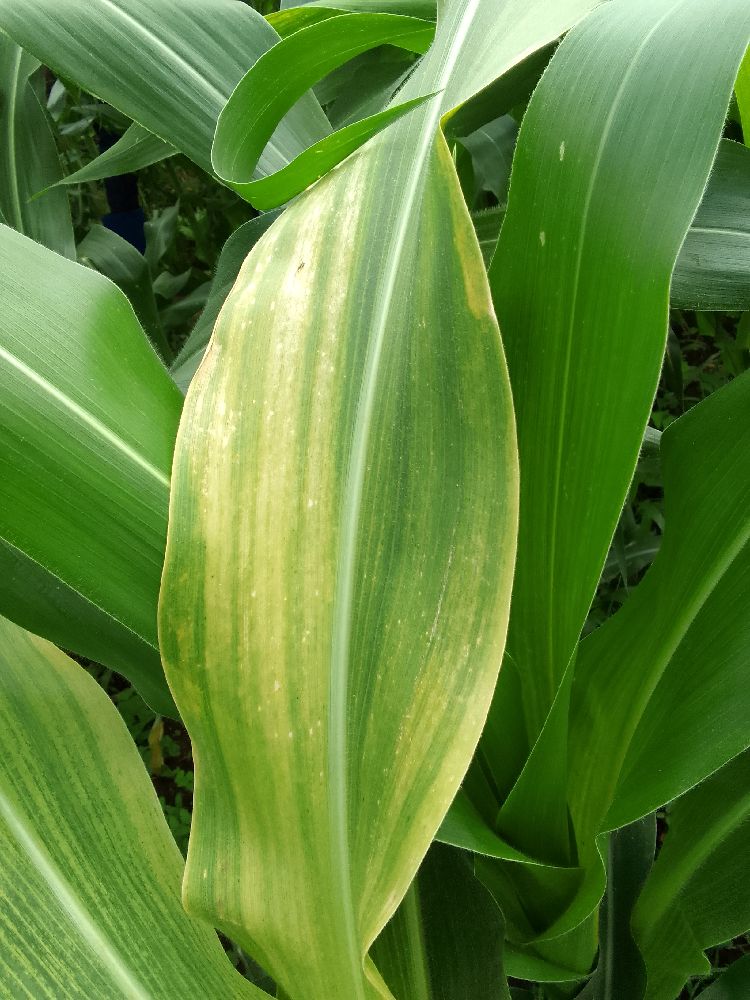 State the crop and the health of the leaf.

maize, maize lethal necrosis
